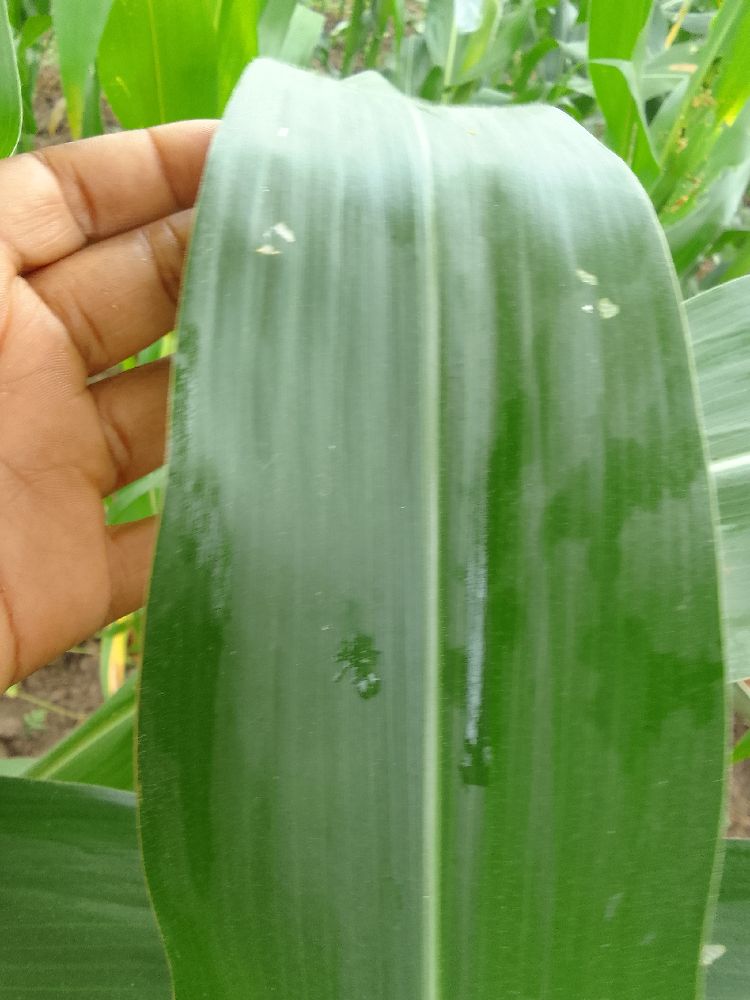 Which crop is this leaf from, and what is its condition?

maize, healthy
